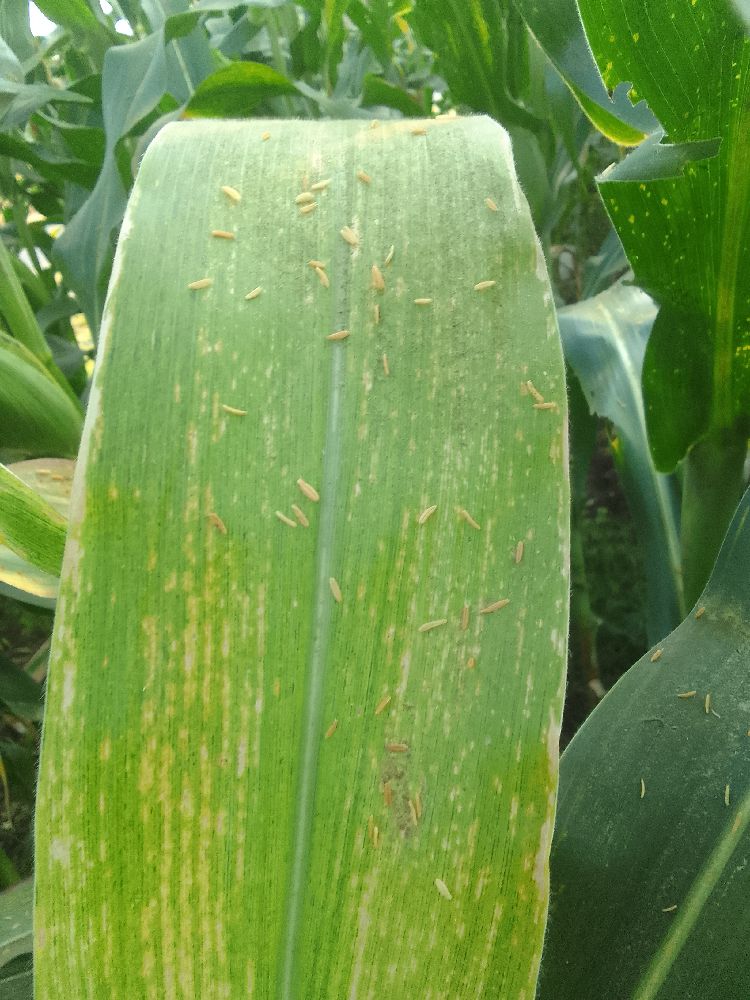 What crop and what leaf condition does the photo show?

maize, maize lethal necrosis
